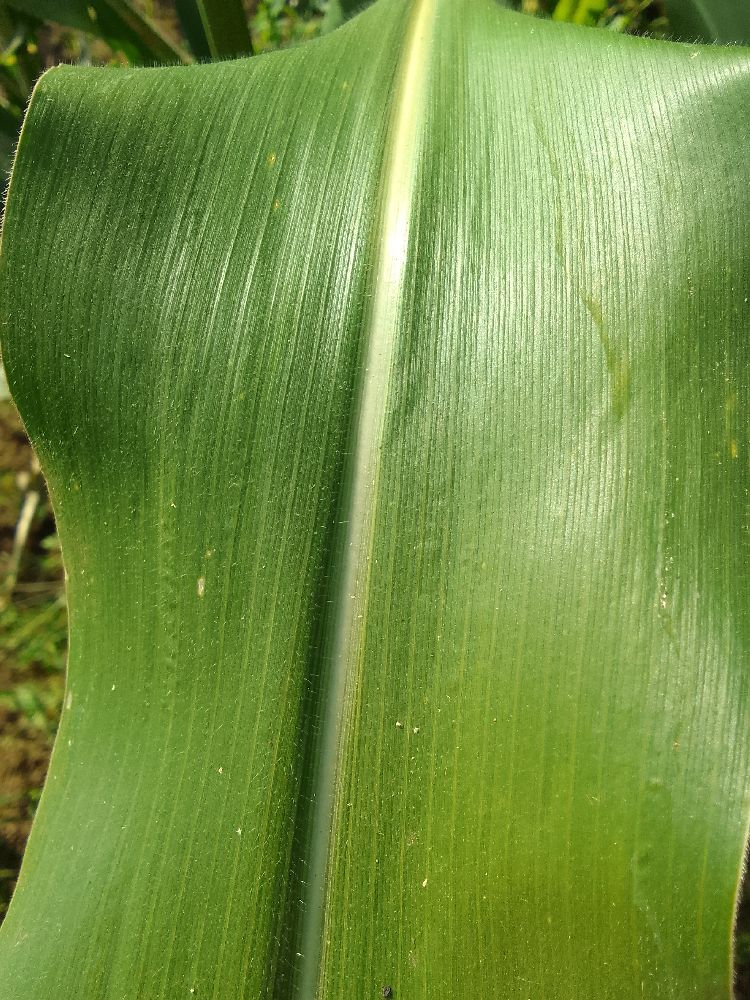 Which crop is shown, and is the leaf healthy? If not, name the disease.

maize, healthy
